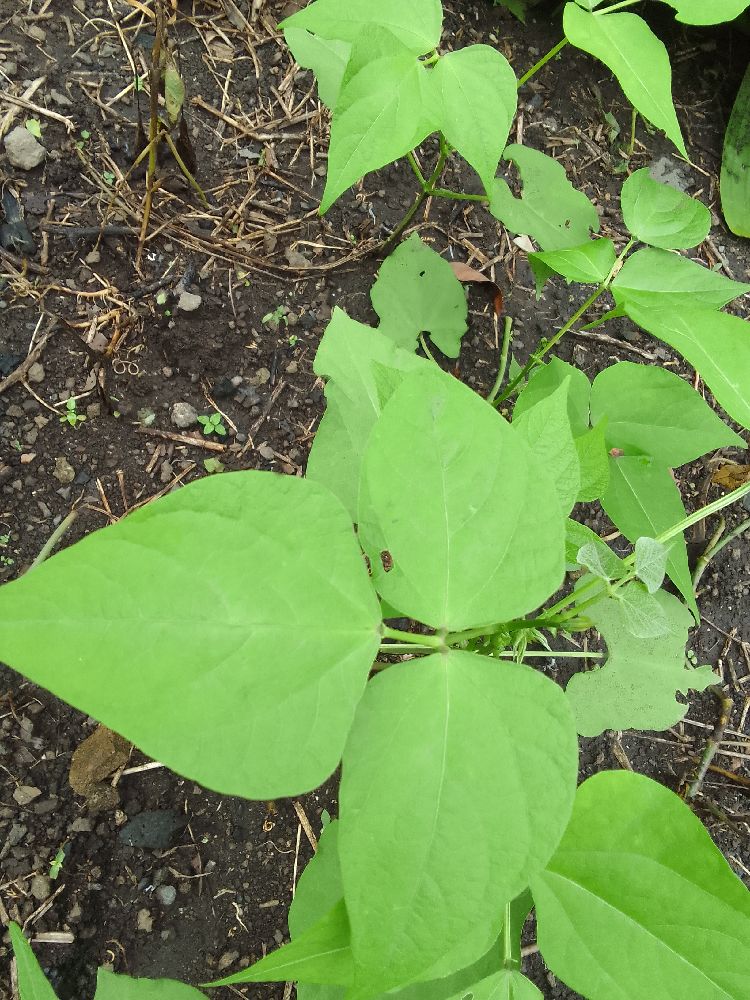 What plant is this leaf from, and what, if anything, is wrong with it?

common bean, healthy
